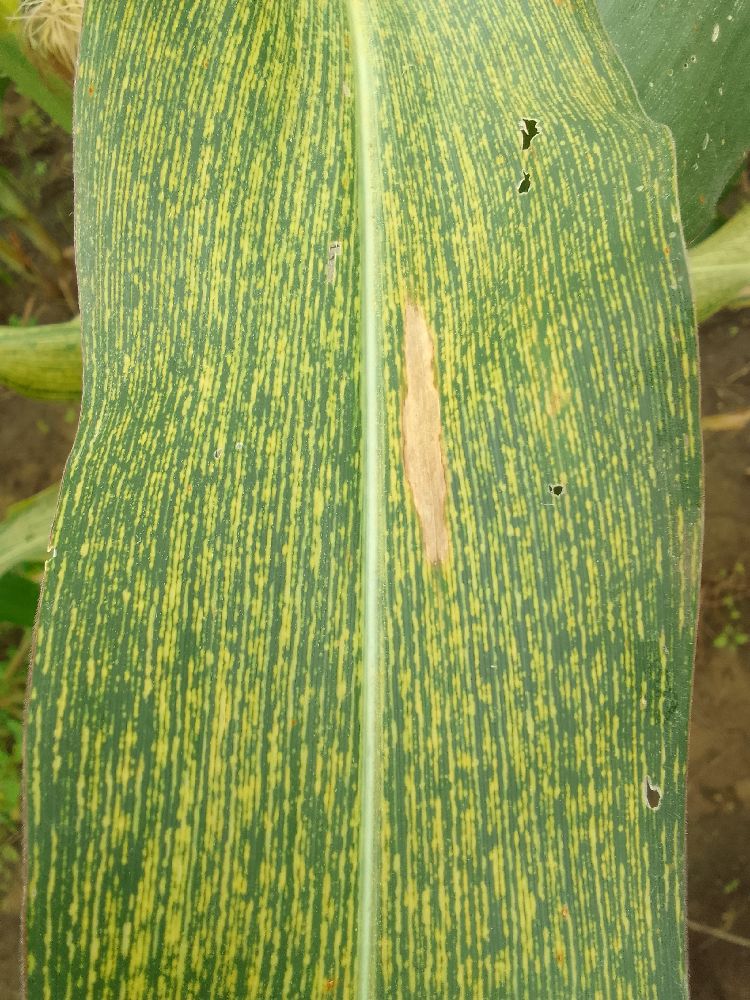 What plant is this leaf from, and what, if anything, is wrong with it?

maize, maize streak virus
